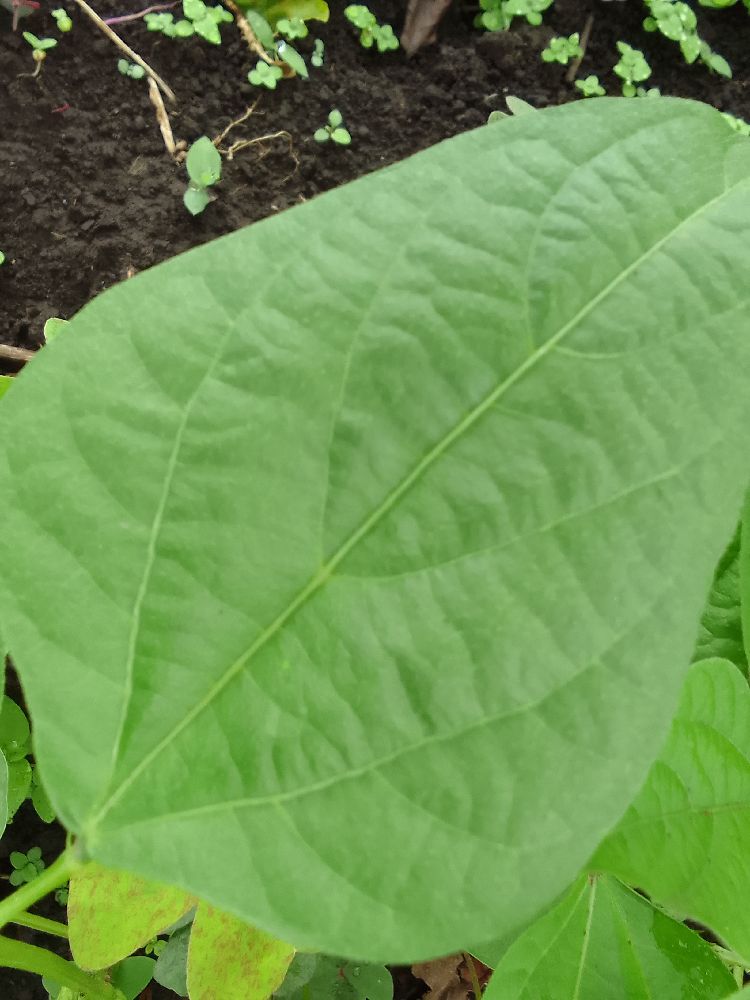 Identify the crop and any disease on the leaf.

common bean, healthy
